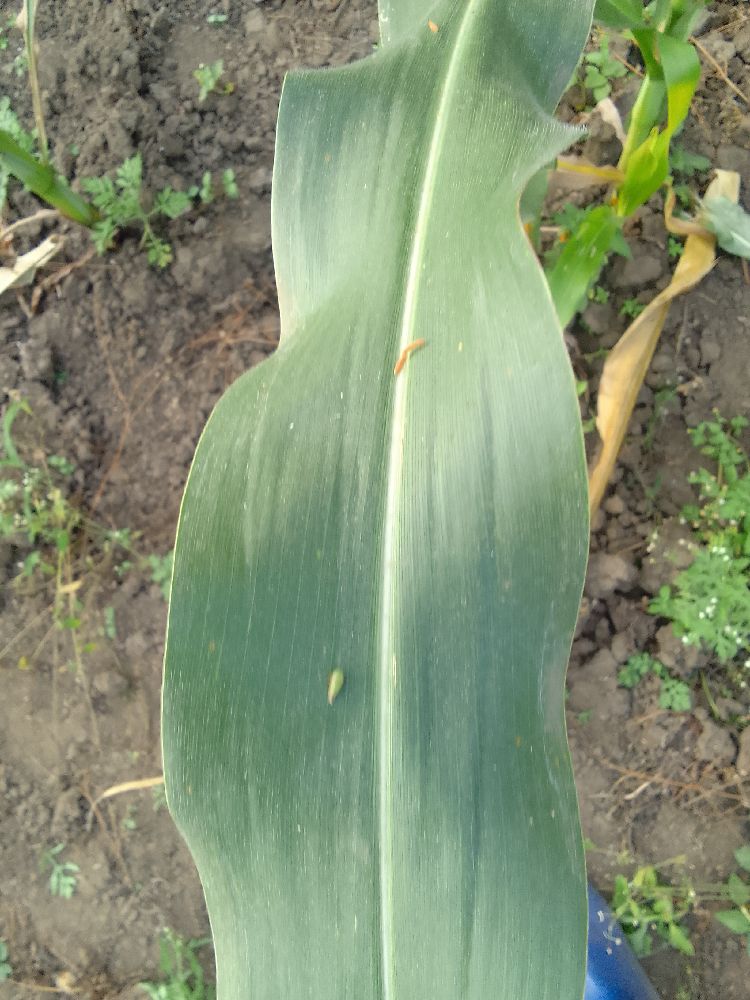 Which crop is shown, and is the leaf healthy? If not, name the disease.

maize, healthy
